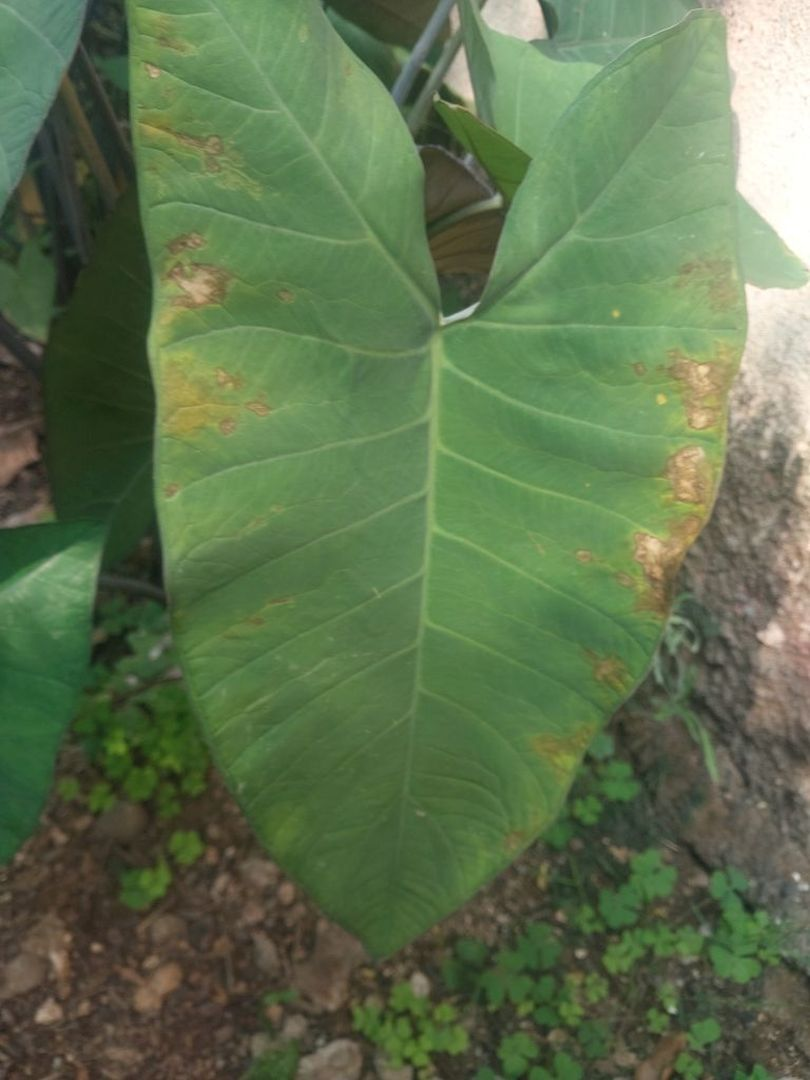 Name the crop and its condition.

taro, leaf blight
